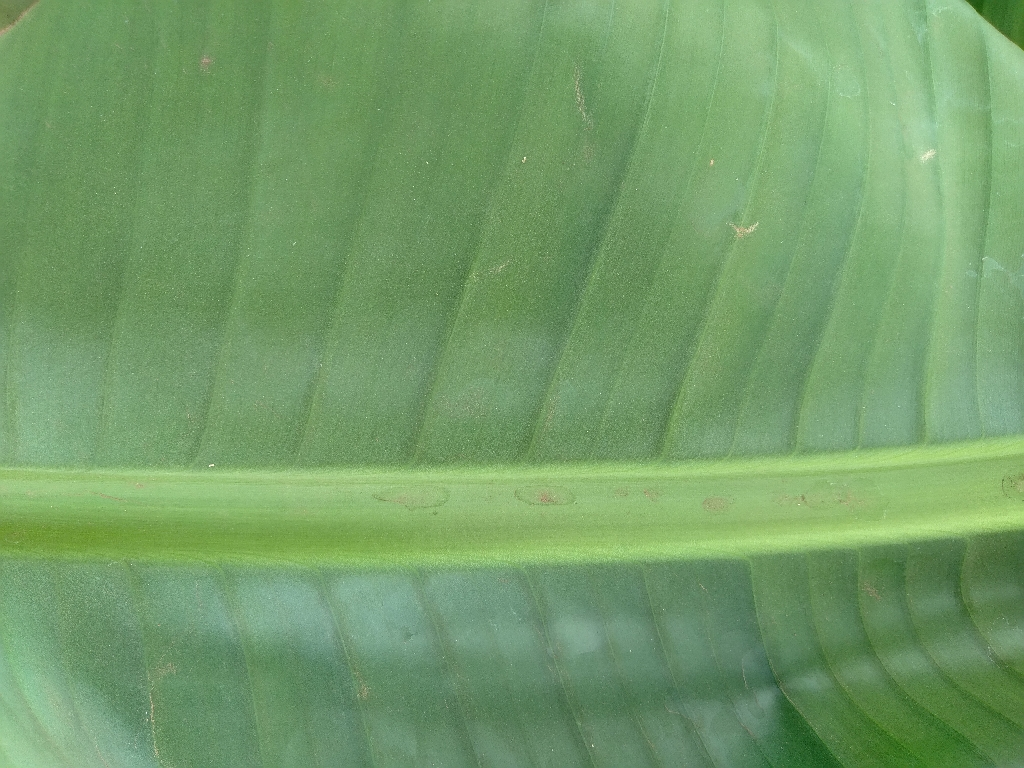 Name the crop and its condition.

banana, healthy
